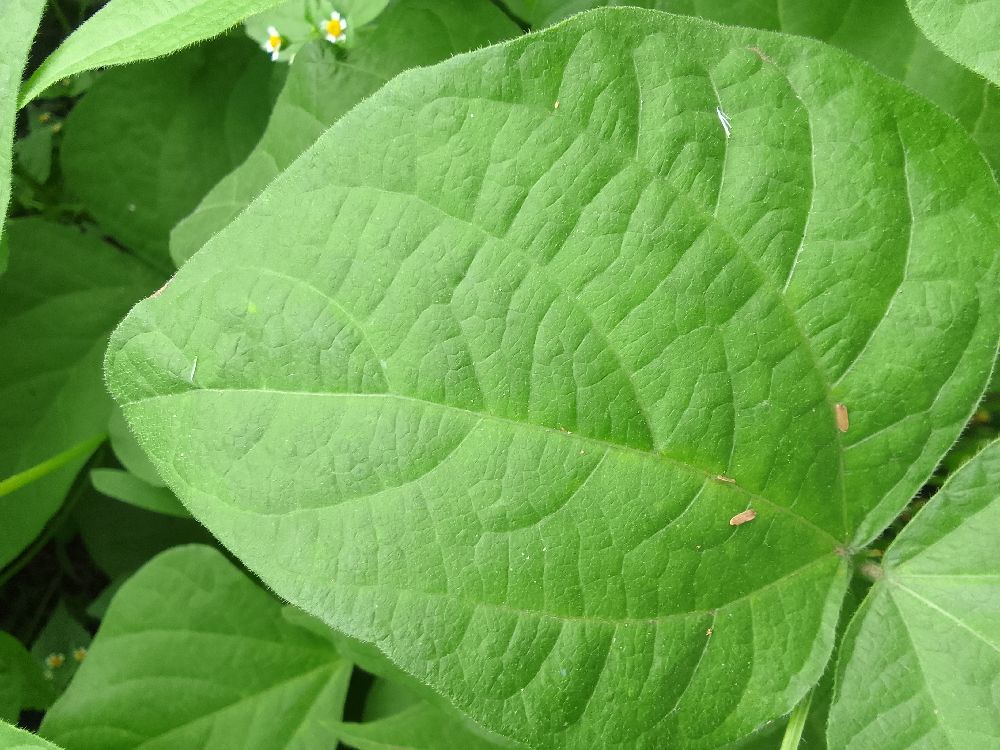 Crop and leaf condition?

common bean, healthy
